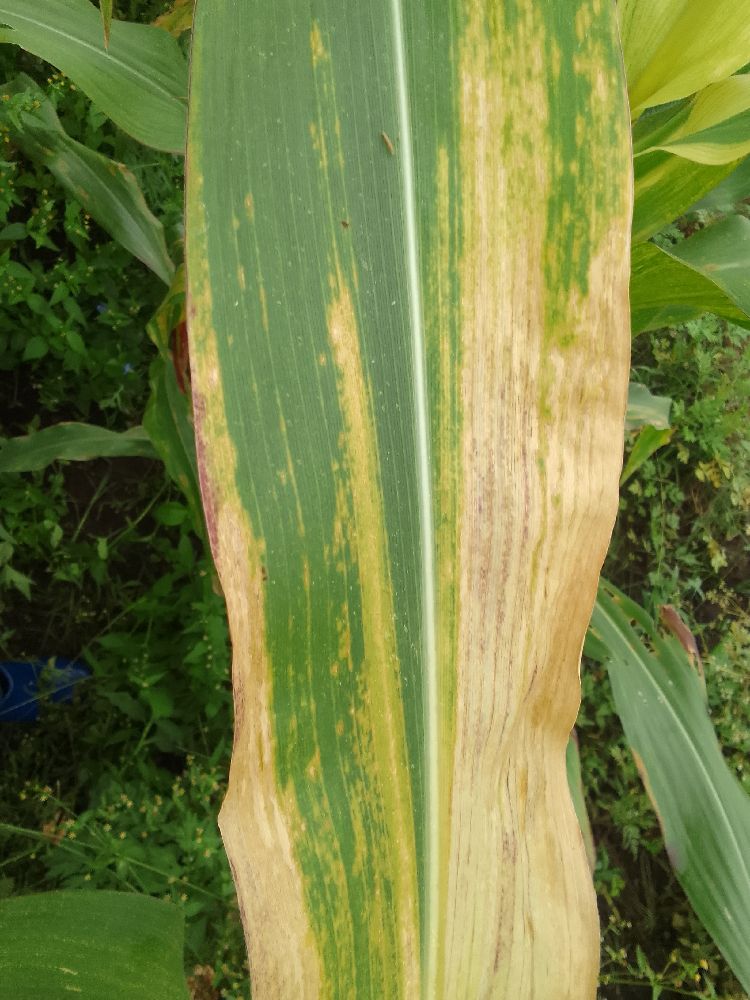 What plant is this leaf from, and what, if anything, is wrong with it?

maize, maize lethal necrosis
